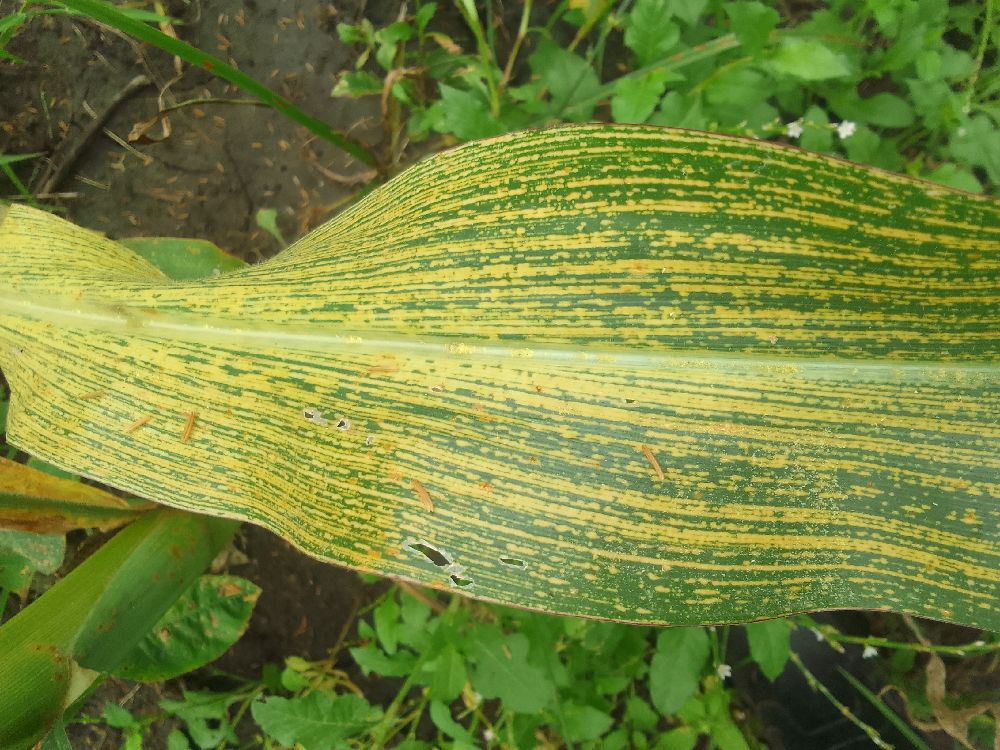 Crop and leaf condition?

maize, maize streak virus
